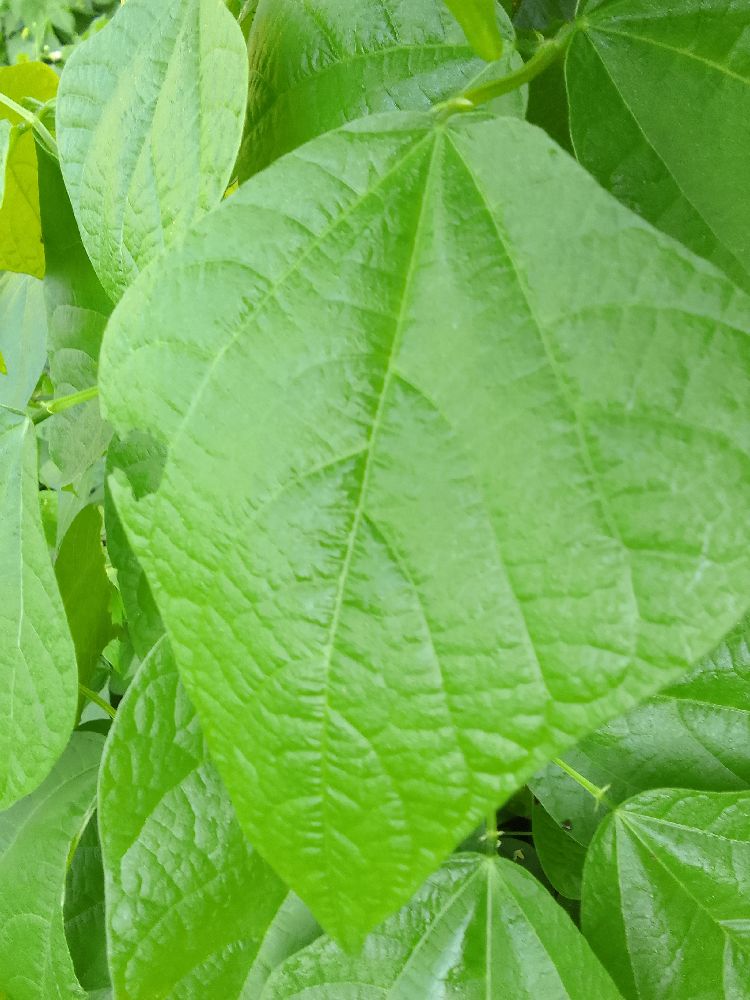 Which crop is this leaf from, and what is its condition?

common bean, healthy
